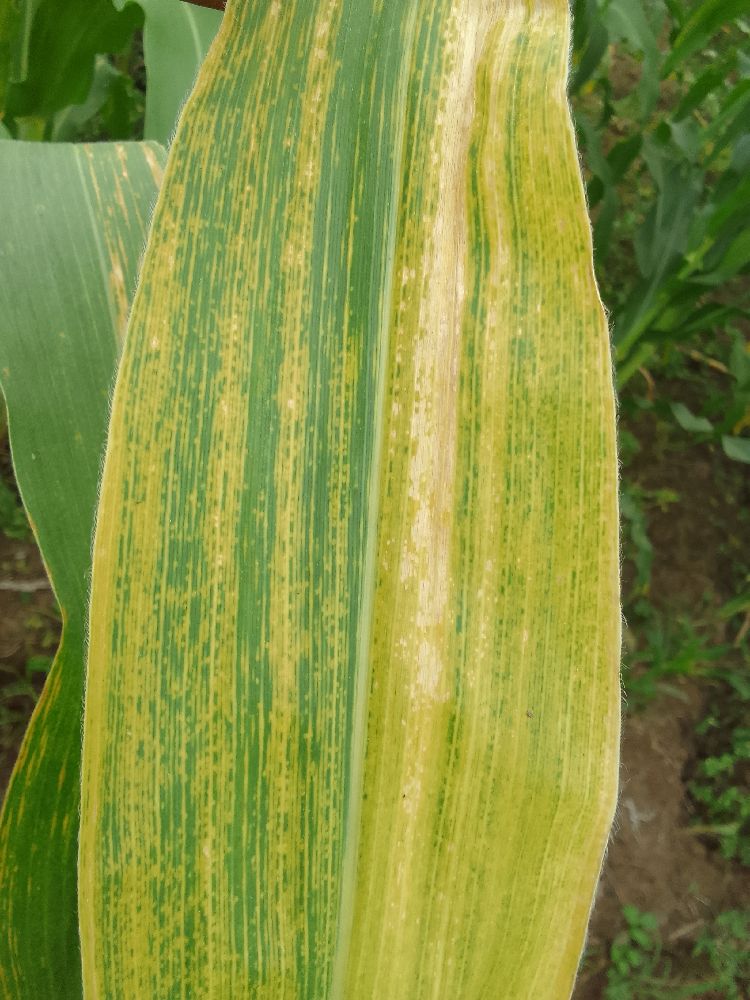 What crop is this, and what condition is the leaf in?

maize, maize lethal necrosis
